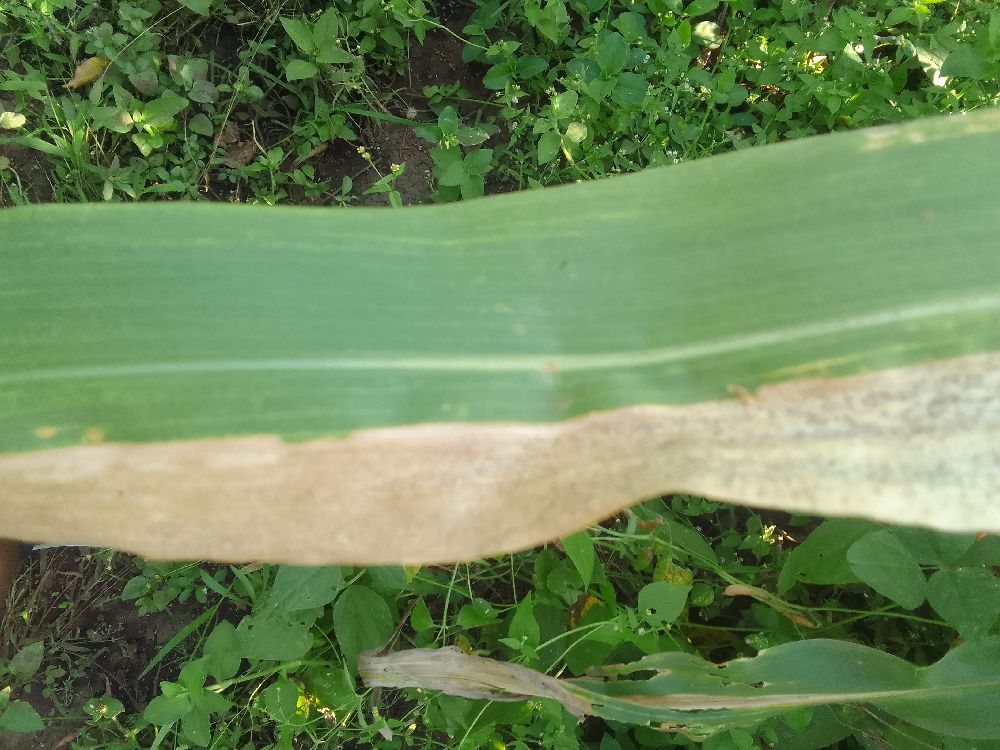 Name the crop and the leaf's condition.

maize, maize lethal necrosis
